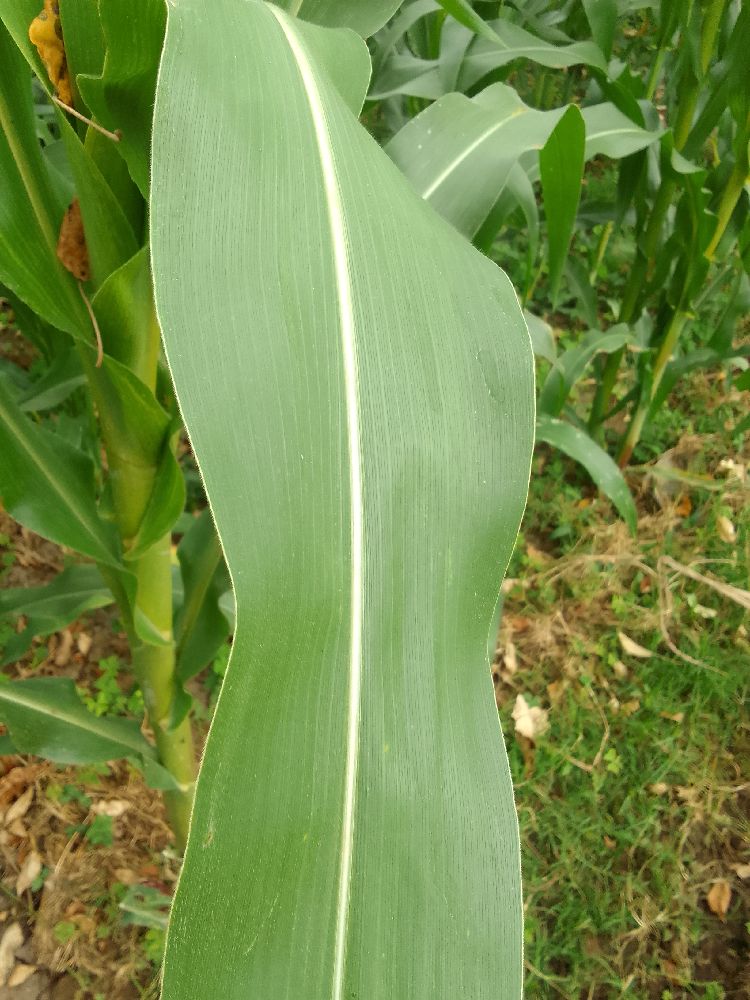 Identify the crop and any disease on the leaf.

maize, healthy
